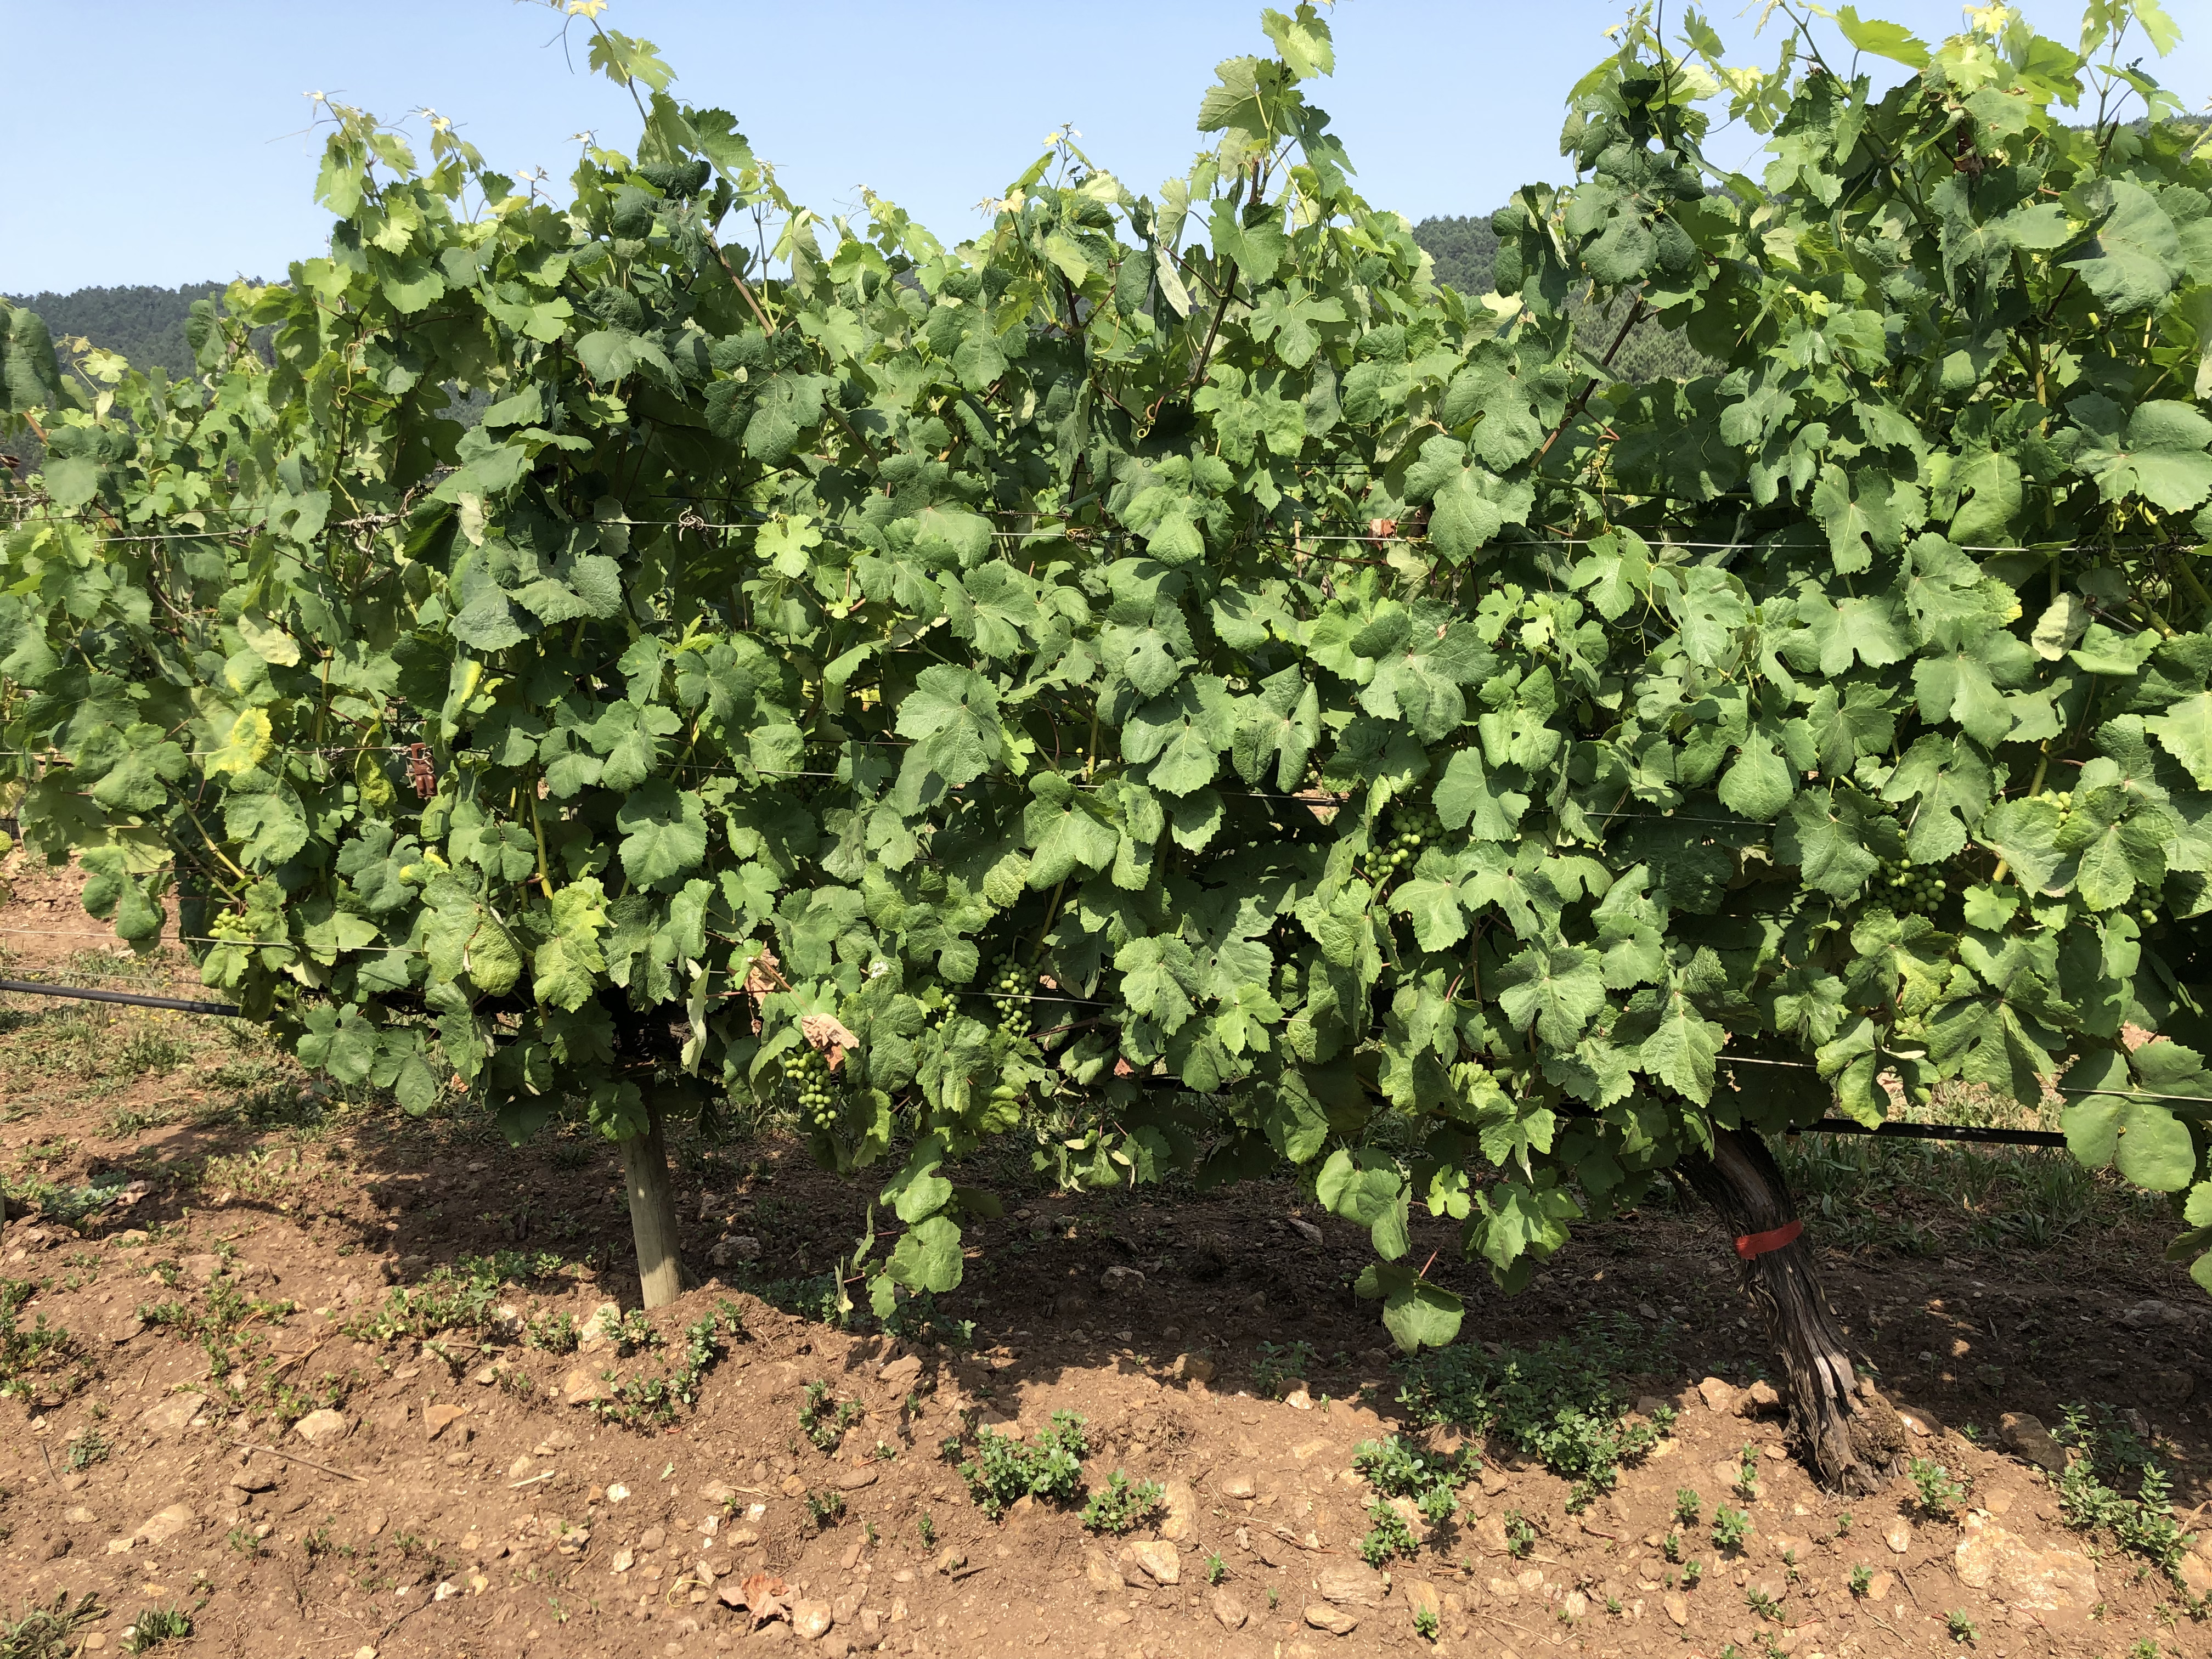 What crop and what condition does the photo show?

grapevine, not affected by esca disease
